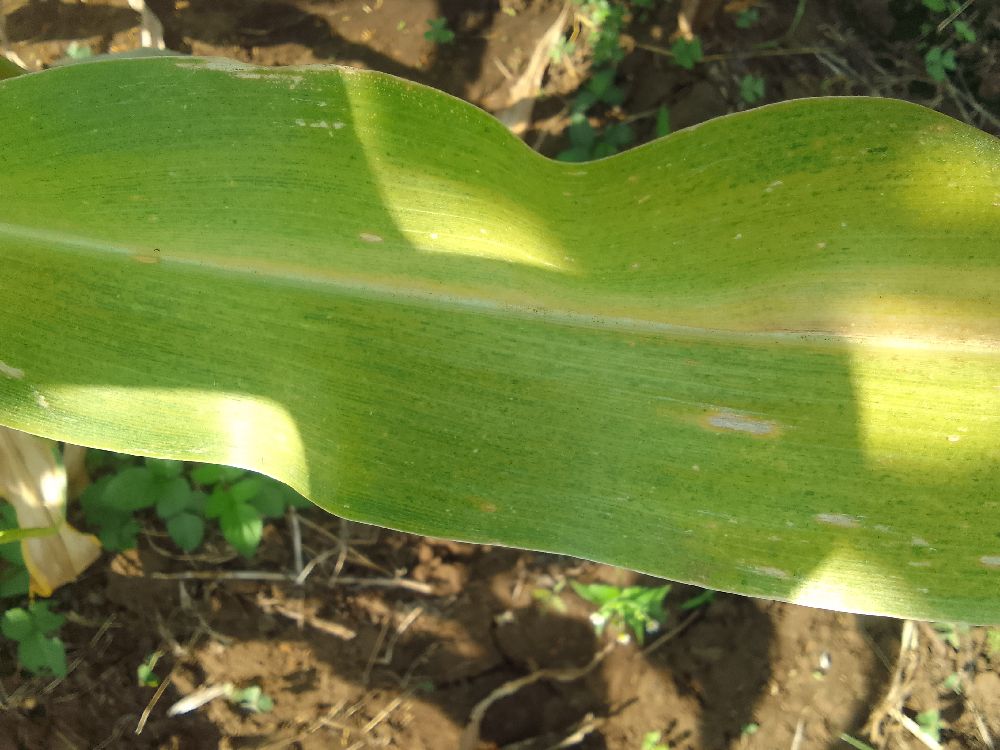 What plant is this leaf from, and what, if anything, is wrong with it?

maize, maize lethal necrosis
